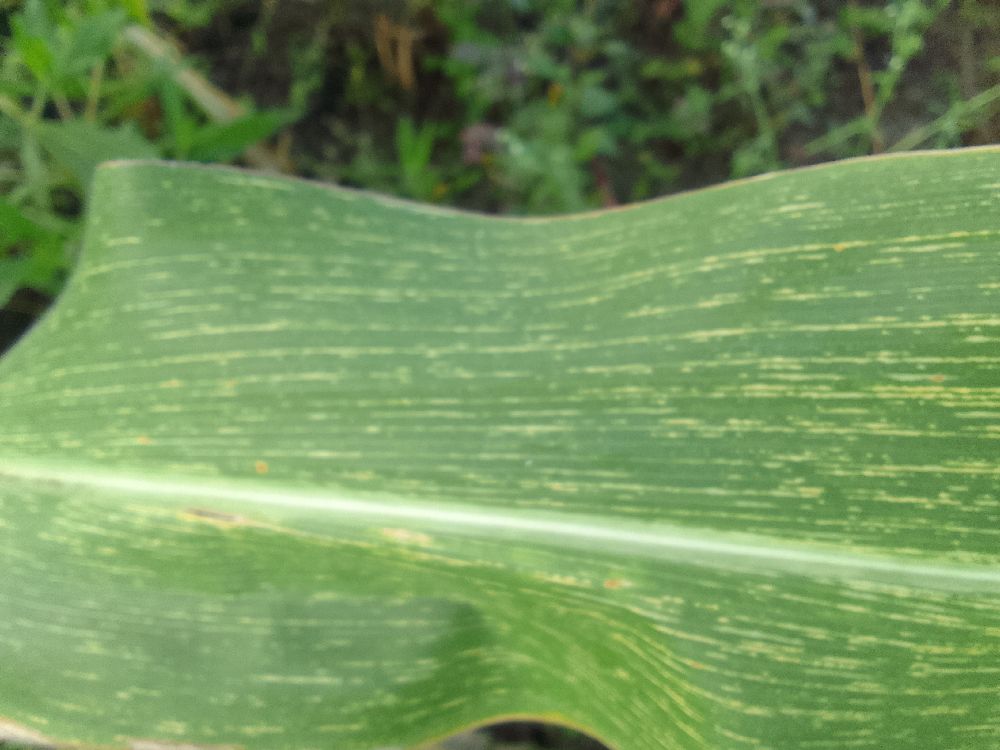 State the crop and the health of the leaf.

maize, maize streak virus
